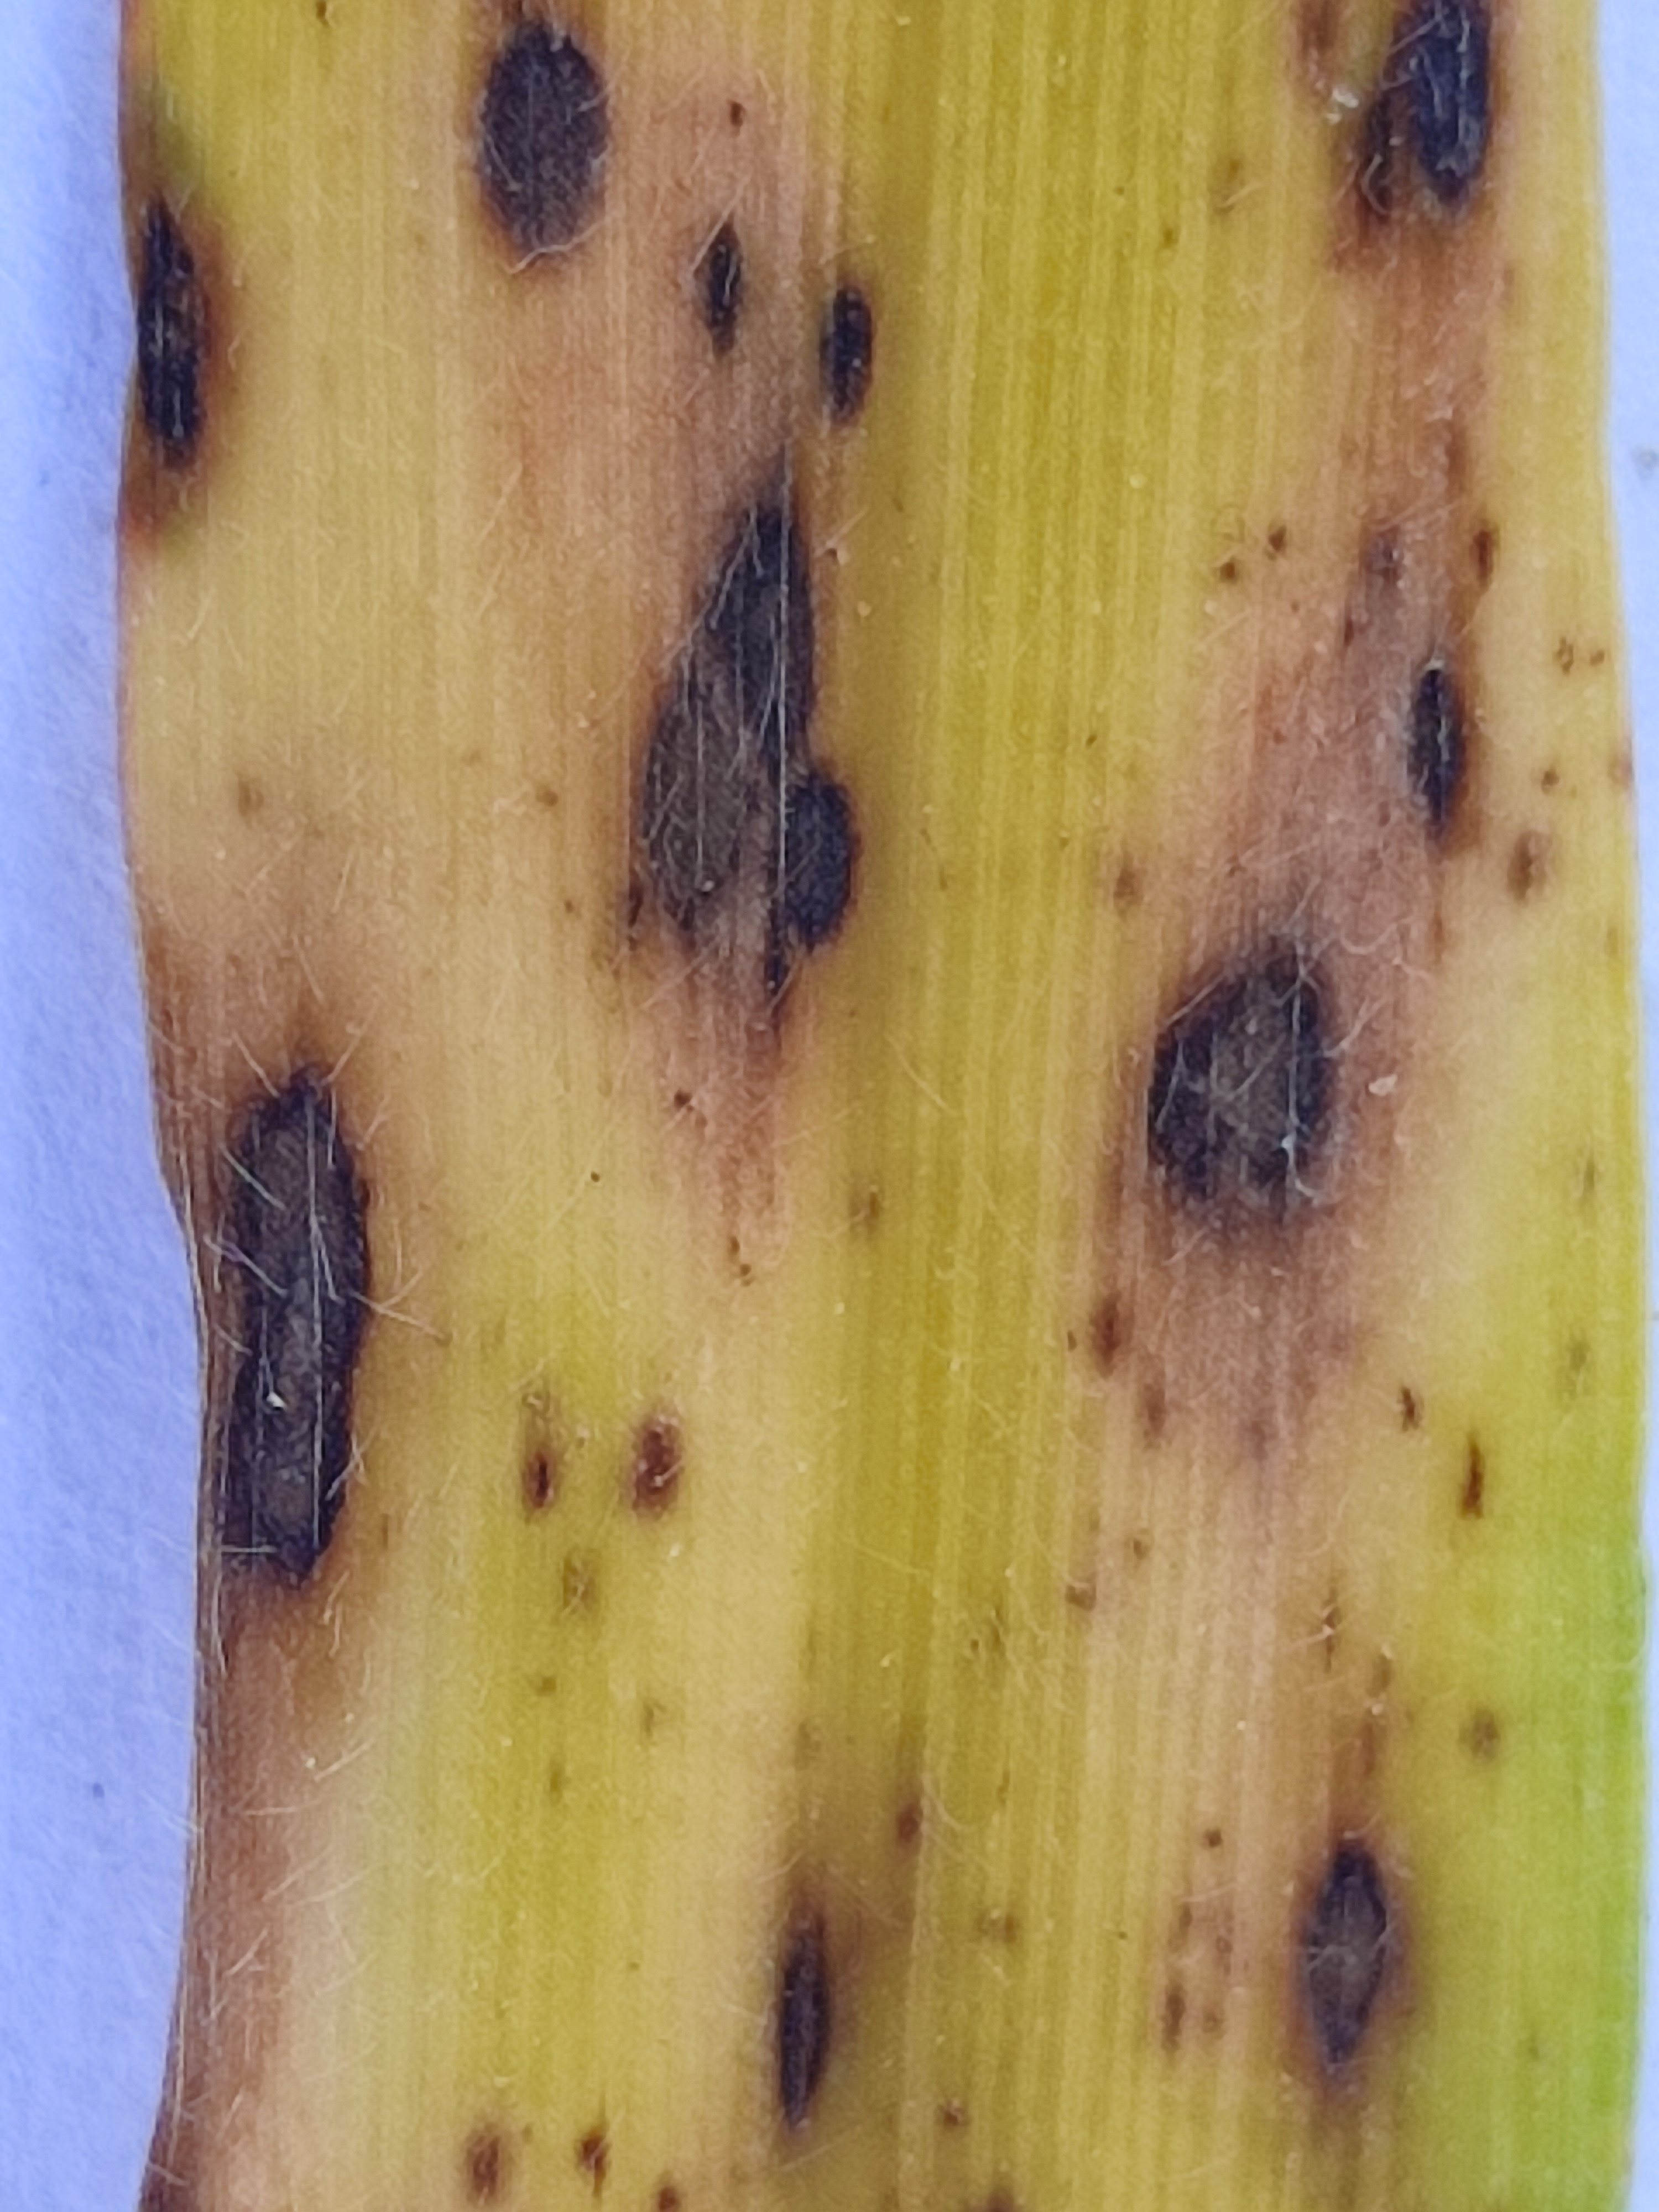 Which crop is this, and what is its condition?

pearl millet, pyricularia sp.
